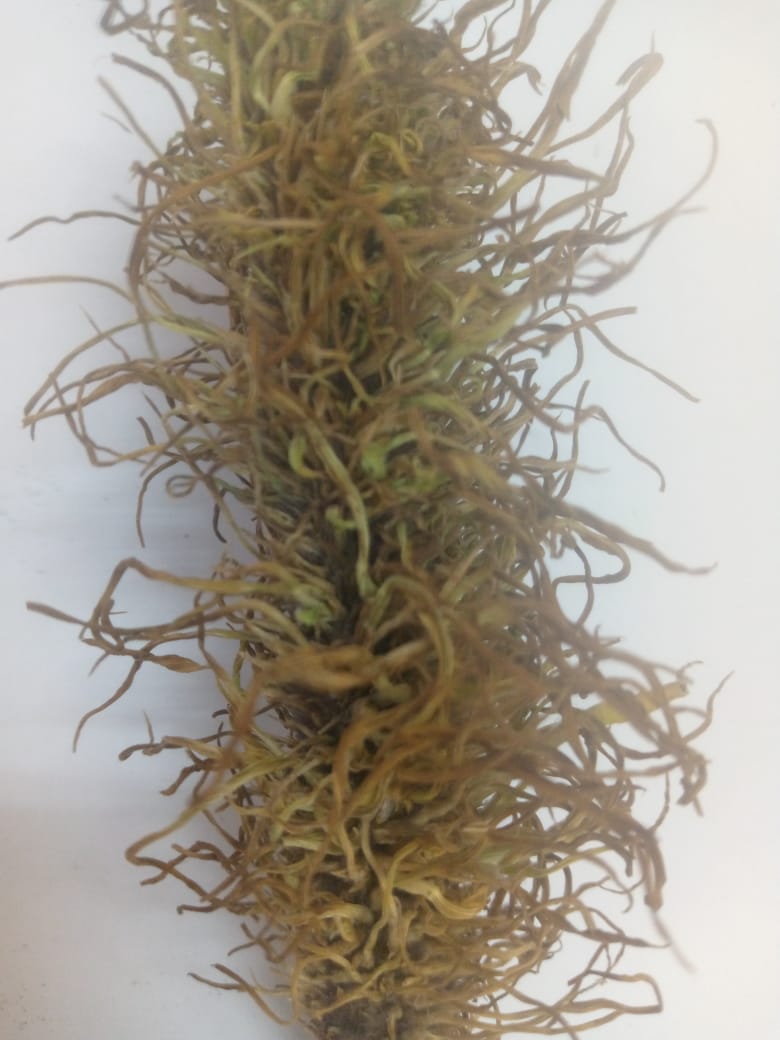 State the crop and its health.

pearl millet, sclerospora graminicola
